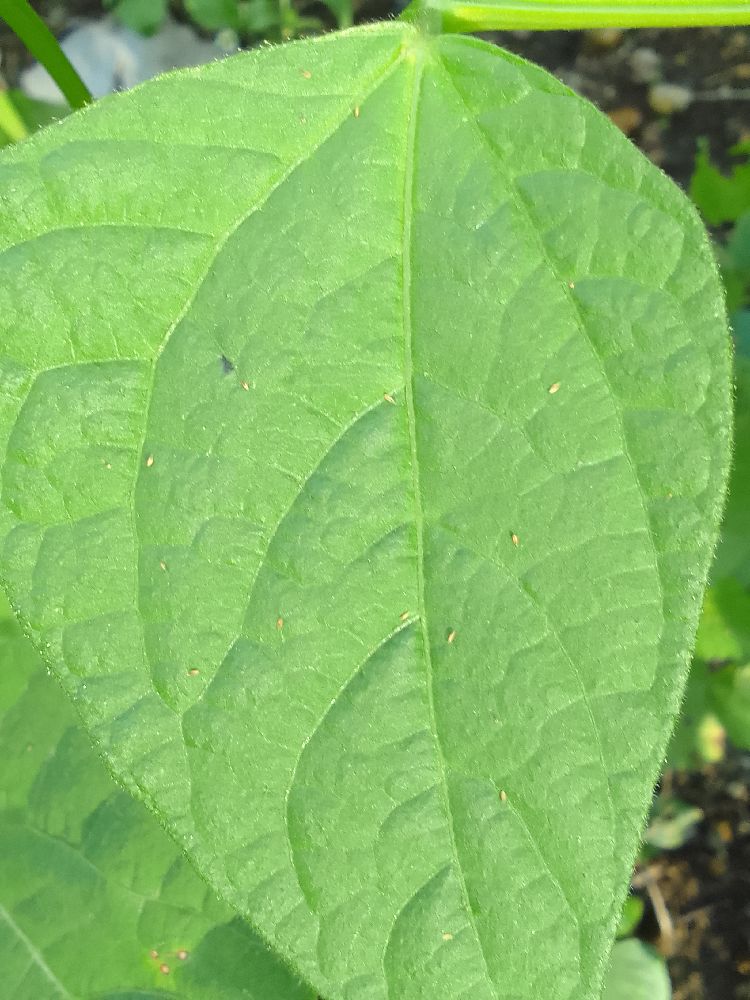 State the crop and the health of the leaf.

common bean, healthy
